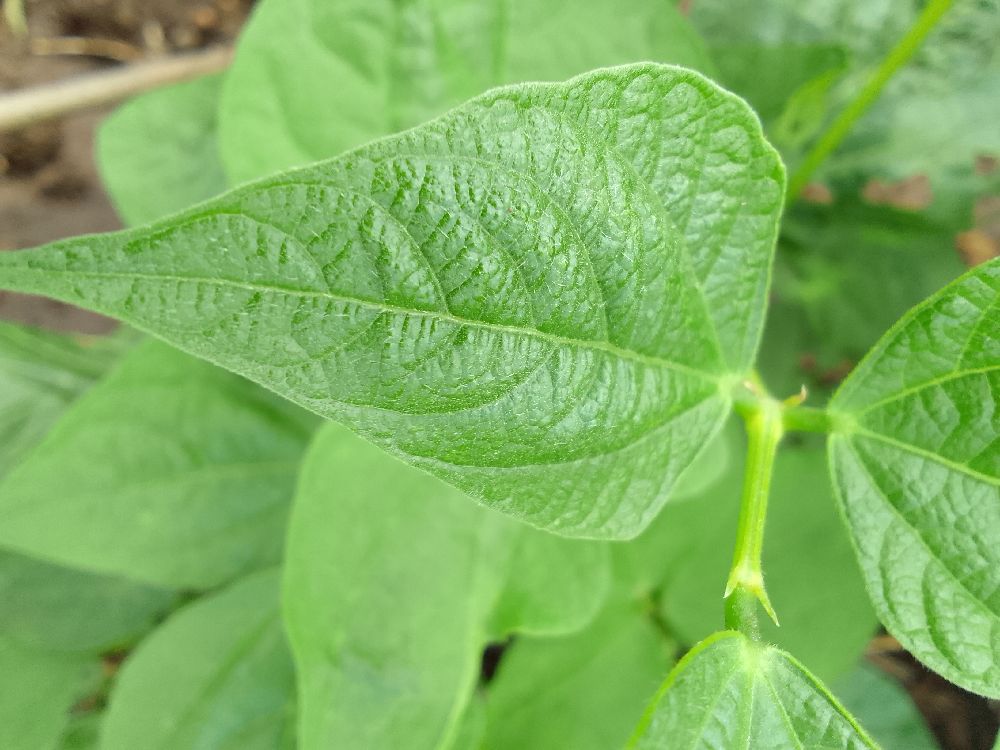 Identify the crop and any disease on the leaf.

common bean, healthy
